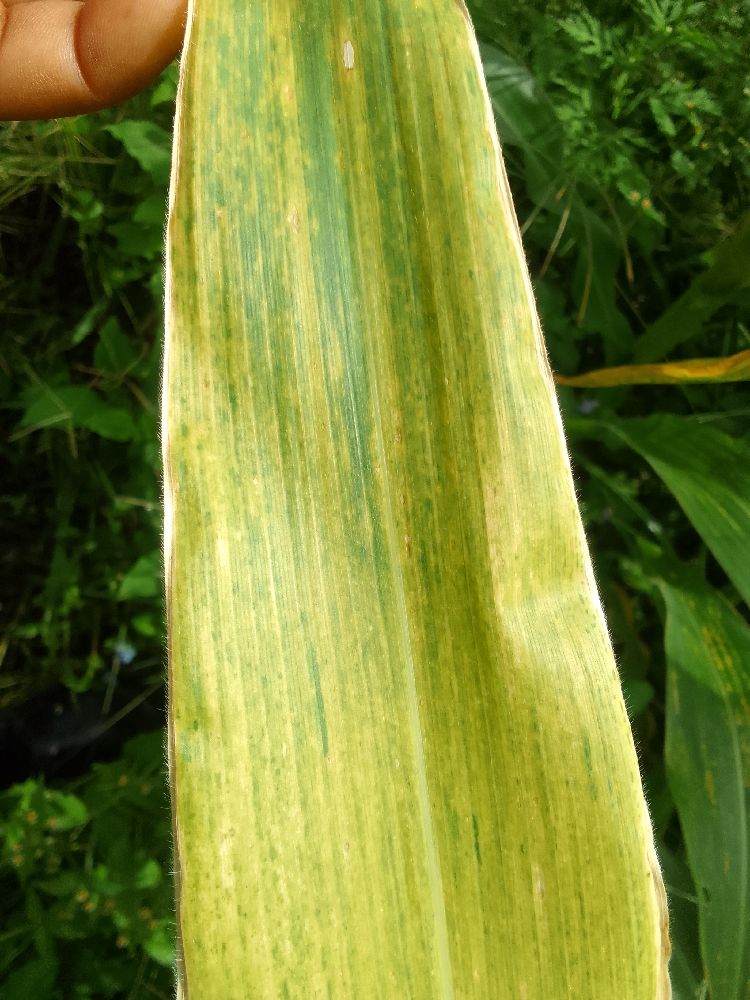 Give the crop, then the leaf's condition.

maize, maize lethal necrosis
